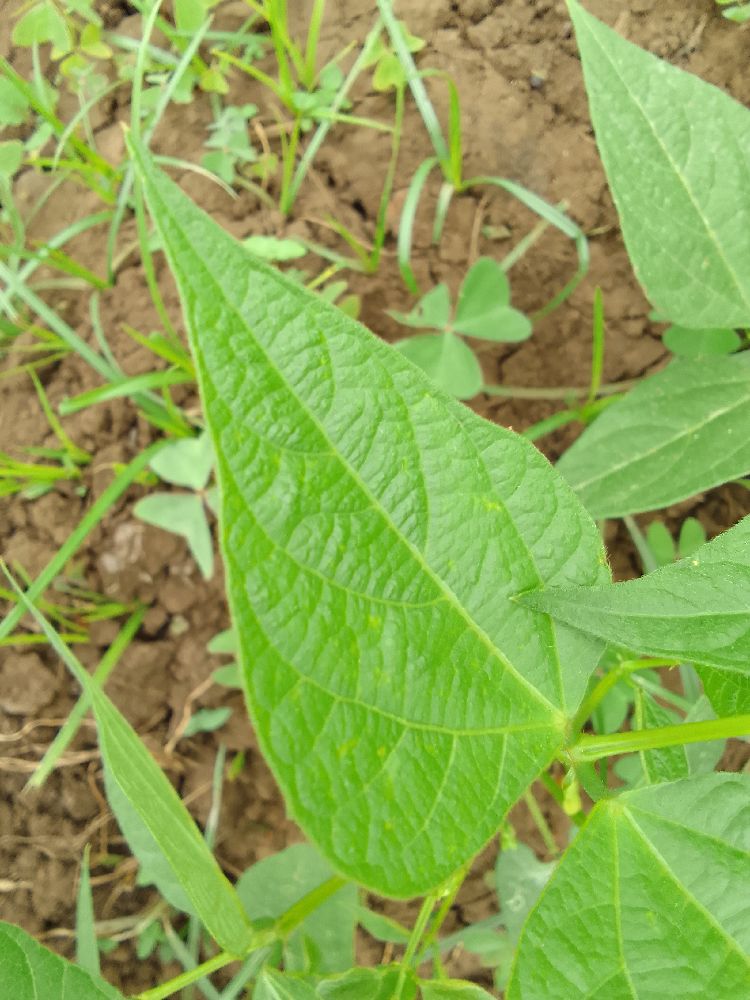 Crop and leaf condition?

common bean, healthy
